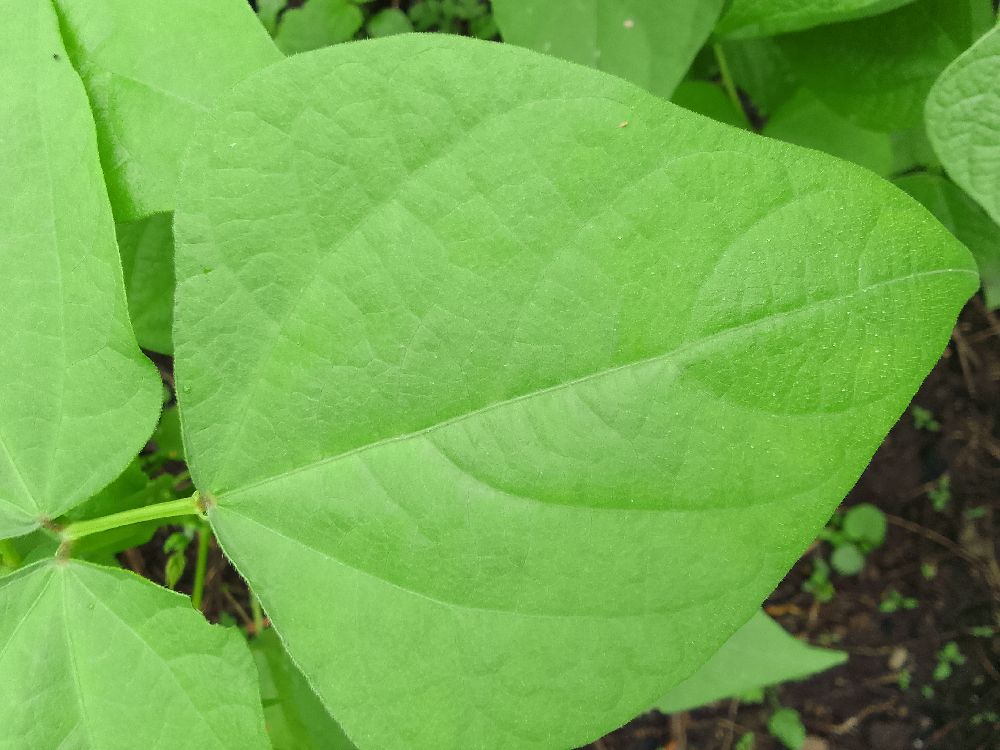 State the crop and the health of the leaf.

common bean, healthy
